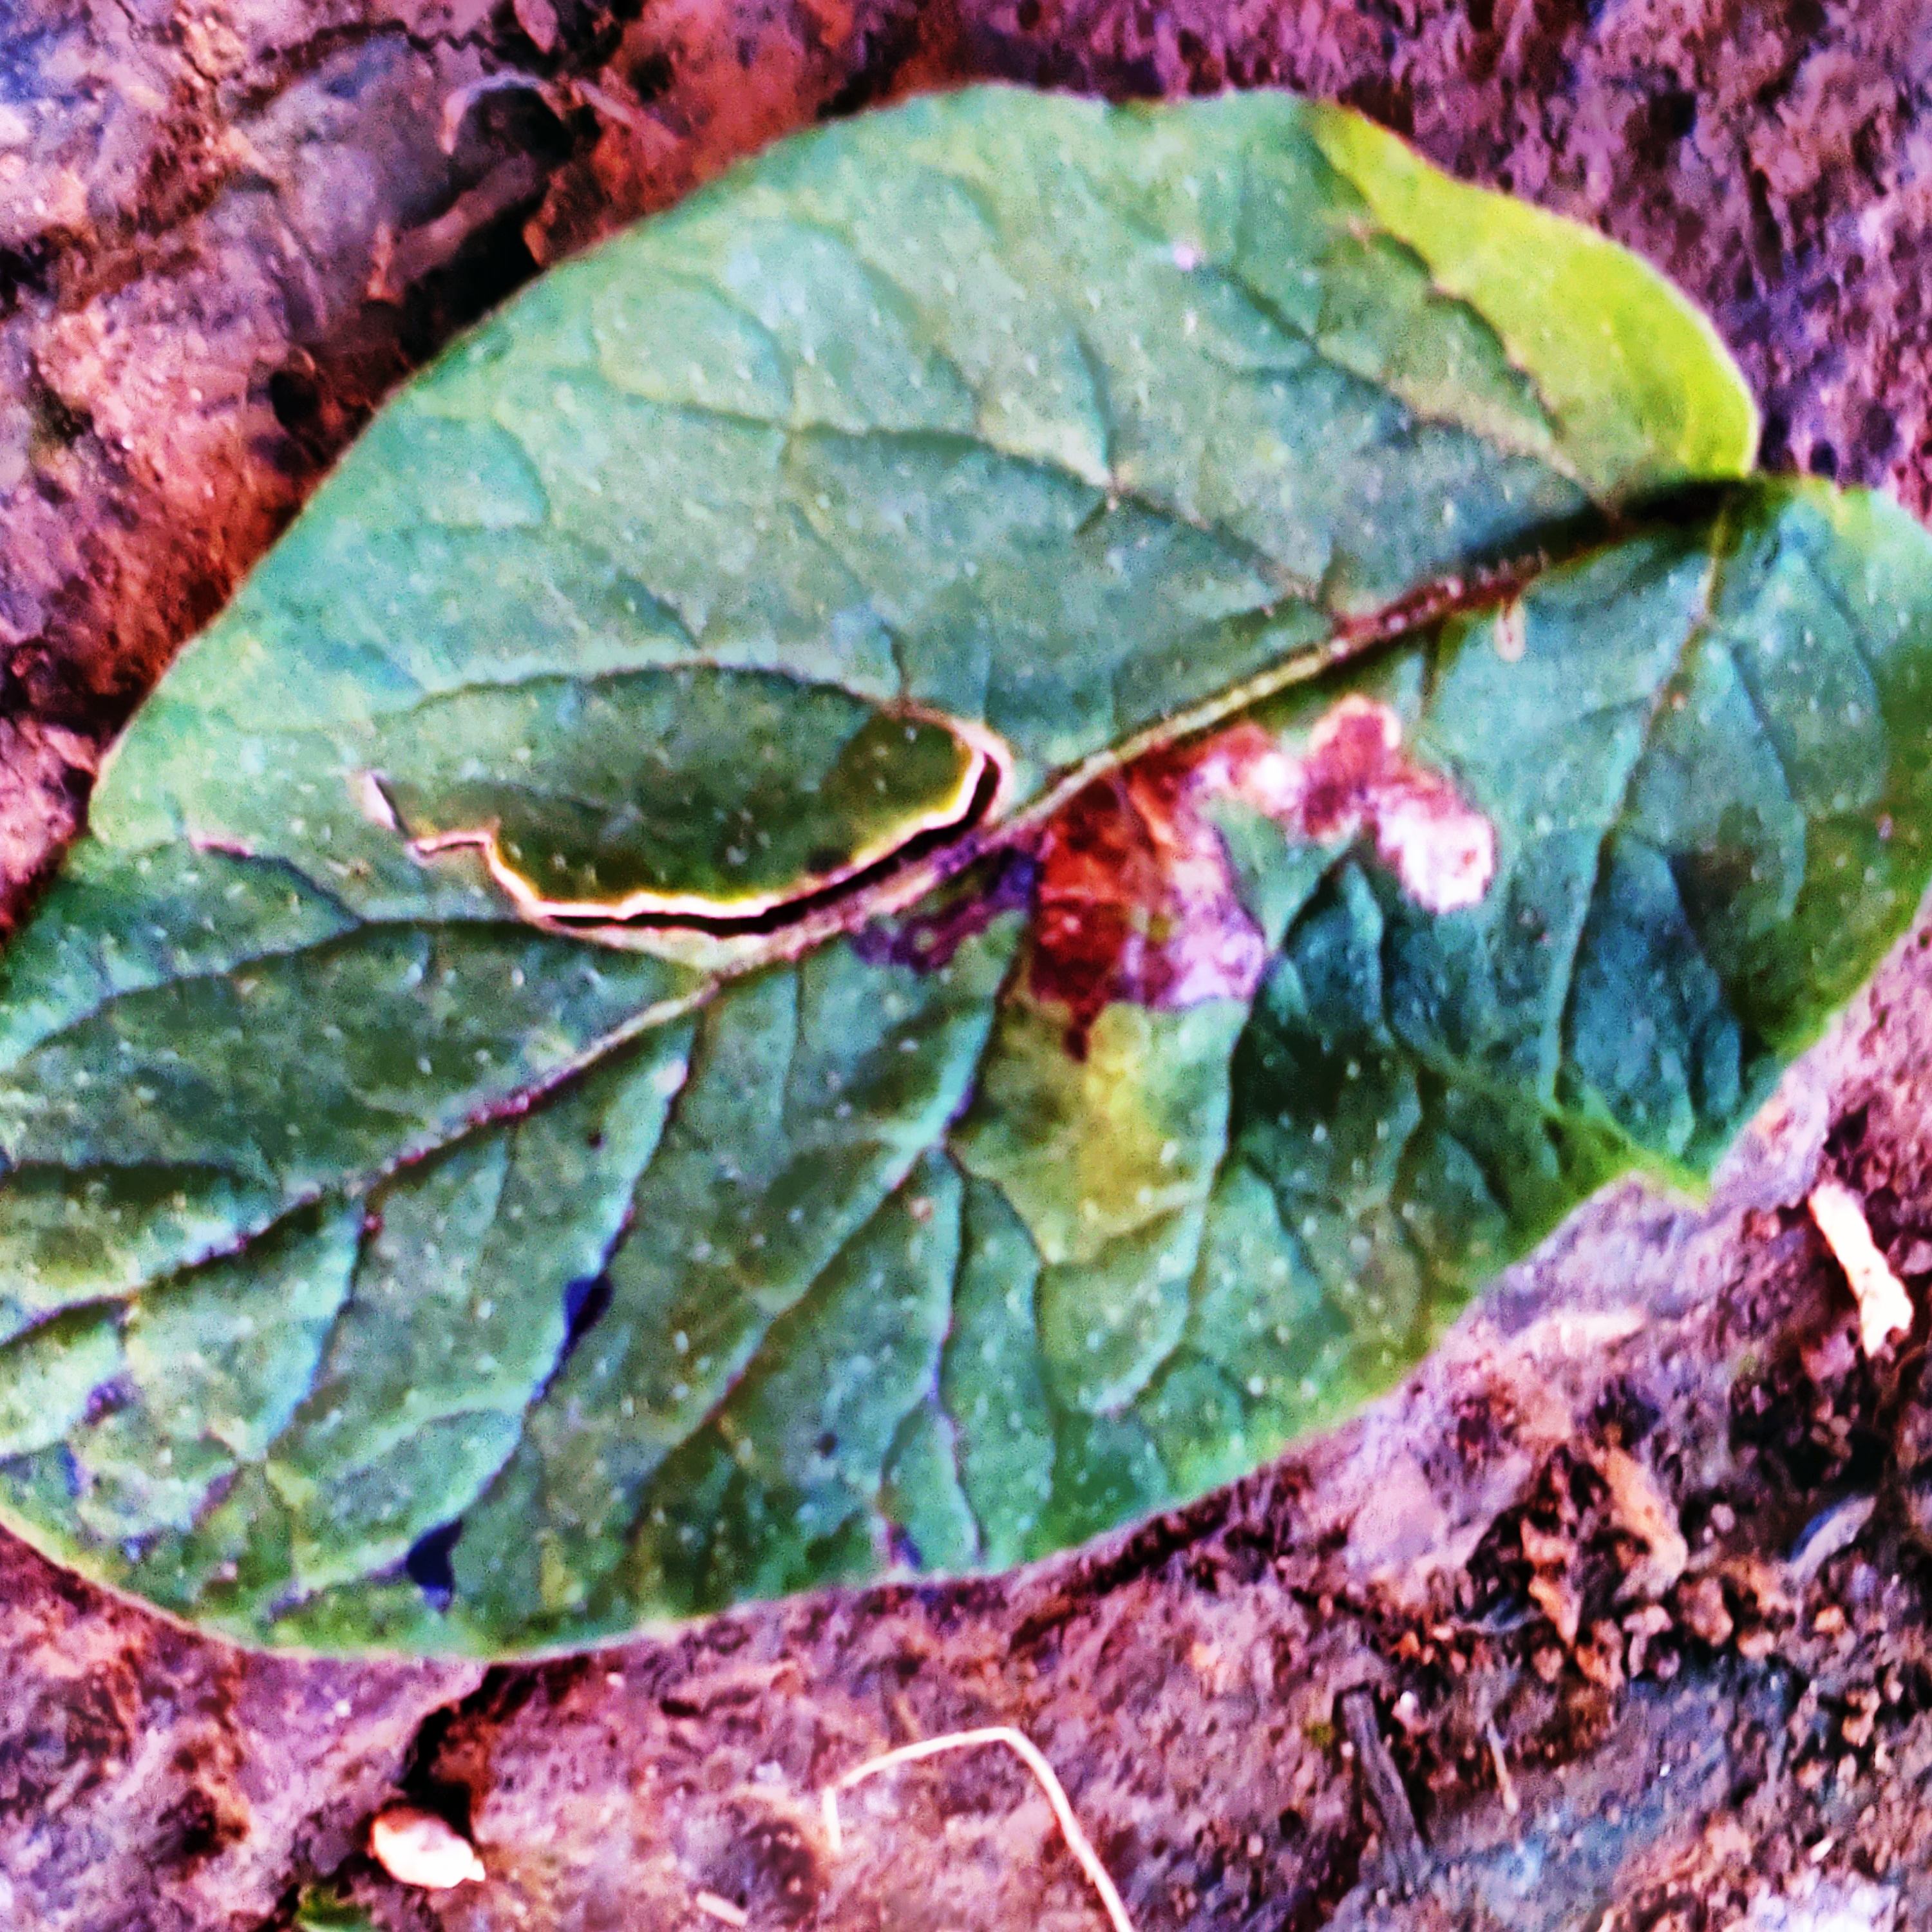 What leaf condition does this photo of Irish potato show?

late blight
